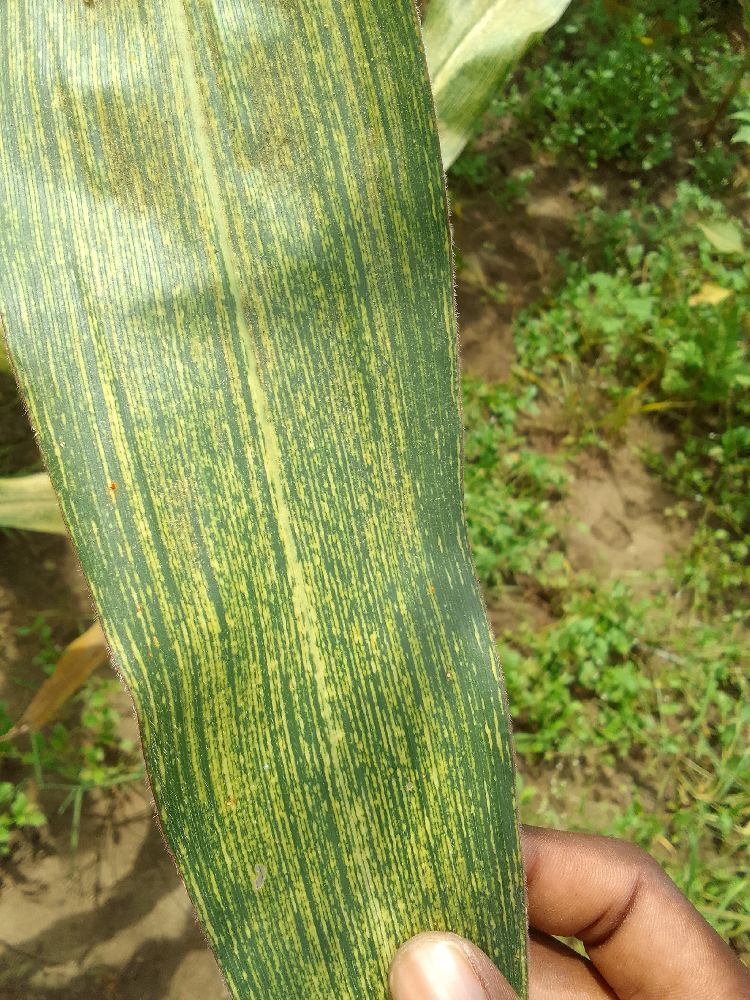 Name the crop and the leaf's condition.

maize, maize streak virus
